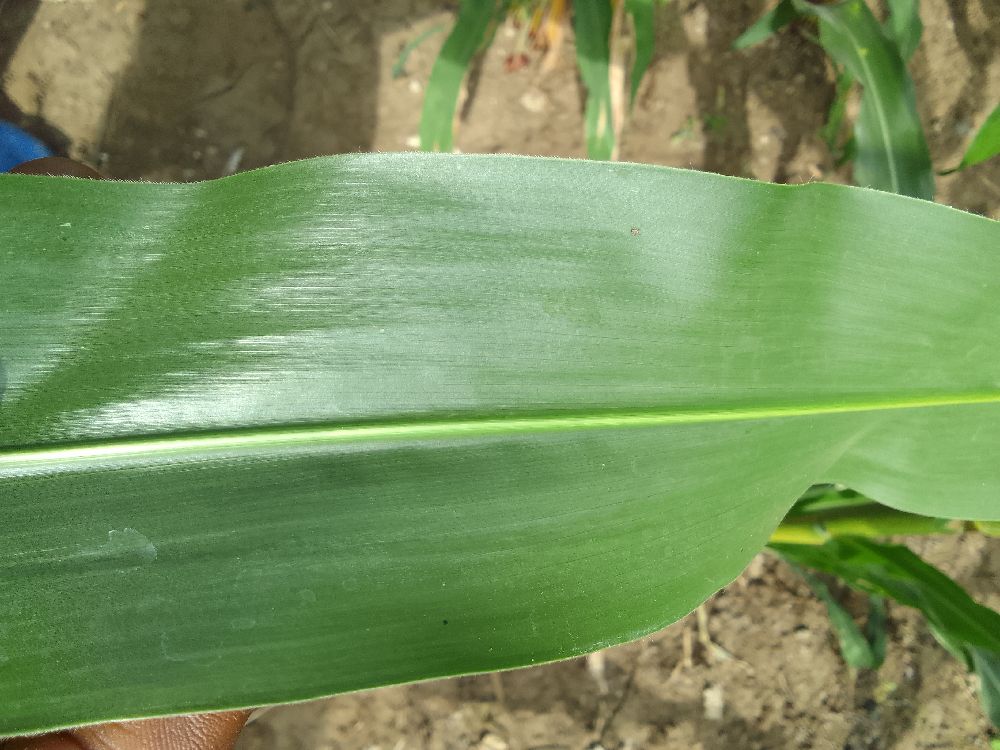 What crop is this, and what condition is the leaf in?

maize, healthy
